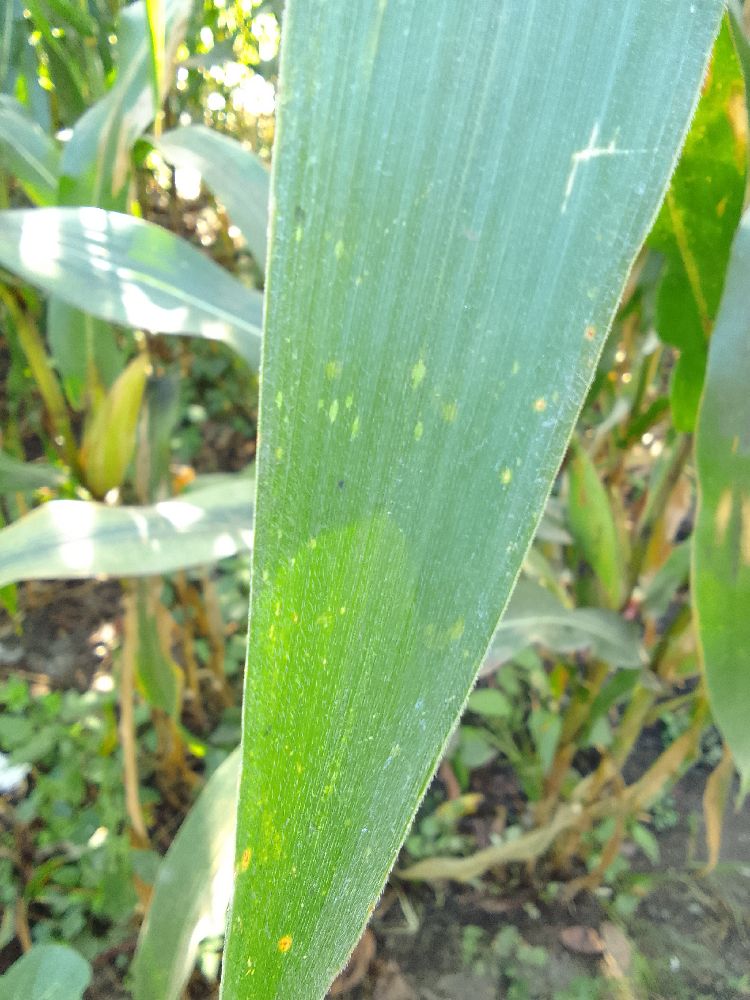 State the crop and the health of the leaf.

maize, healthy
